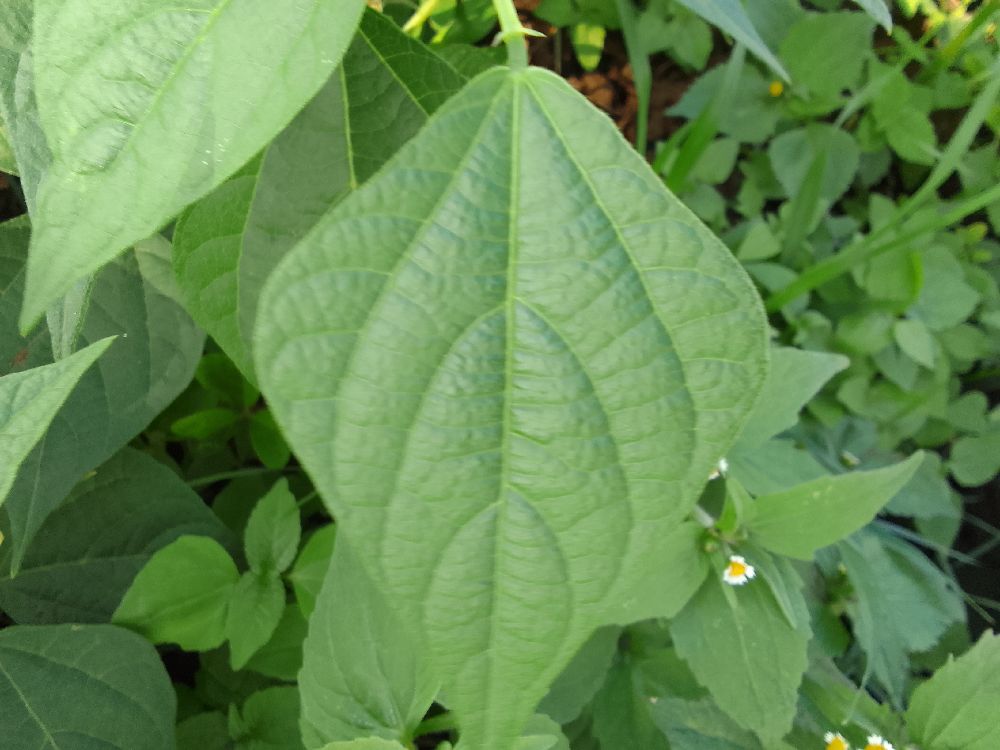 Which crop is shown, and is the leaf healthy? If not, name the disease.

common bean, healthy
